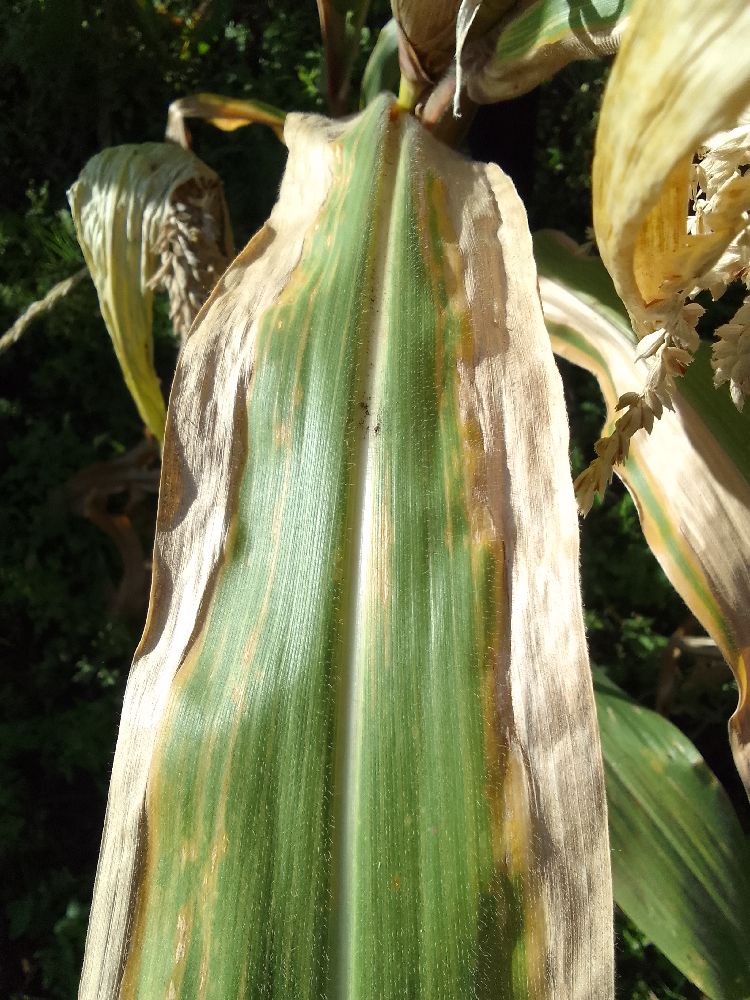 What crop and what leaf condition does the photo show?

maize, maize lethal necrosis
